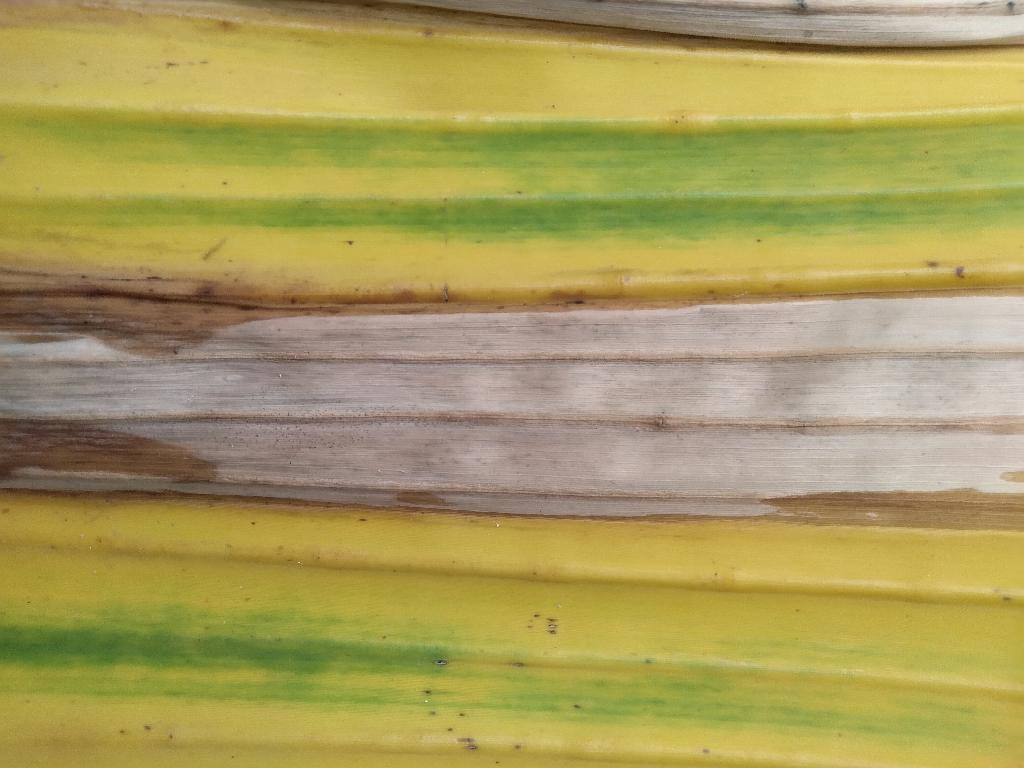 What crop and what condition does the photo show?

banana, fusarium wilt race 1
